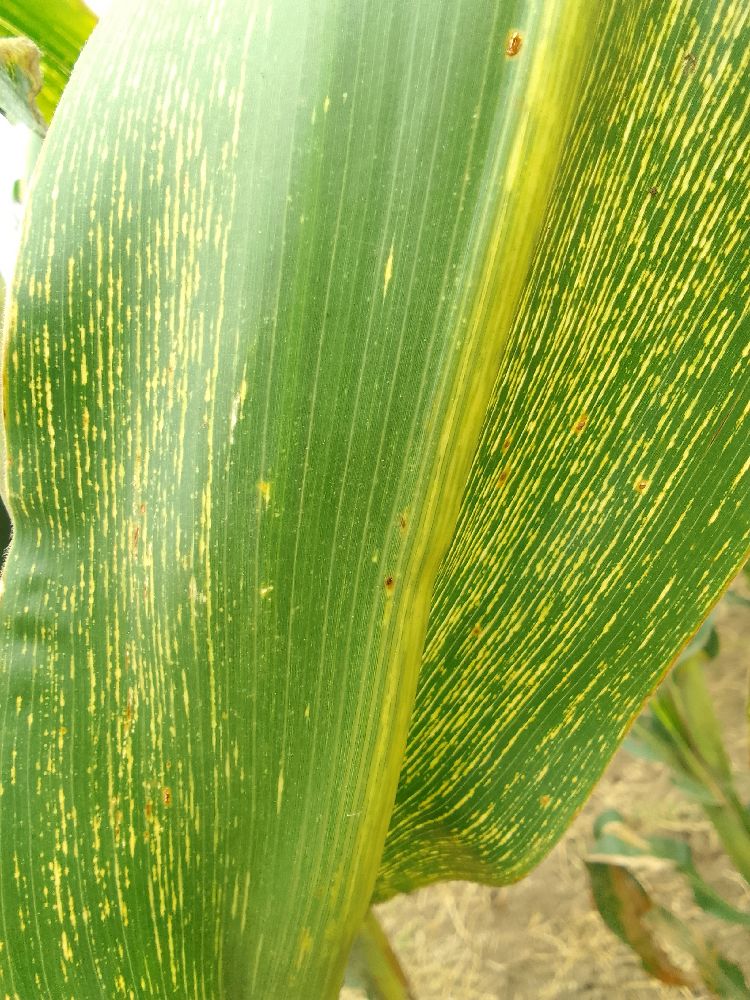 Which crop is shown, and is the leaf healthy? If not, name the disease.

maize, maize streak virus
